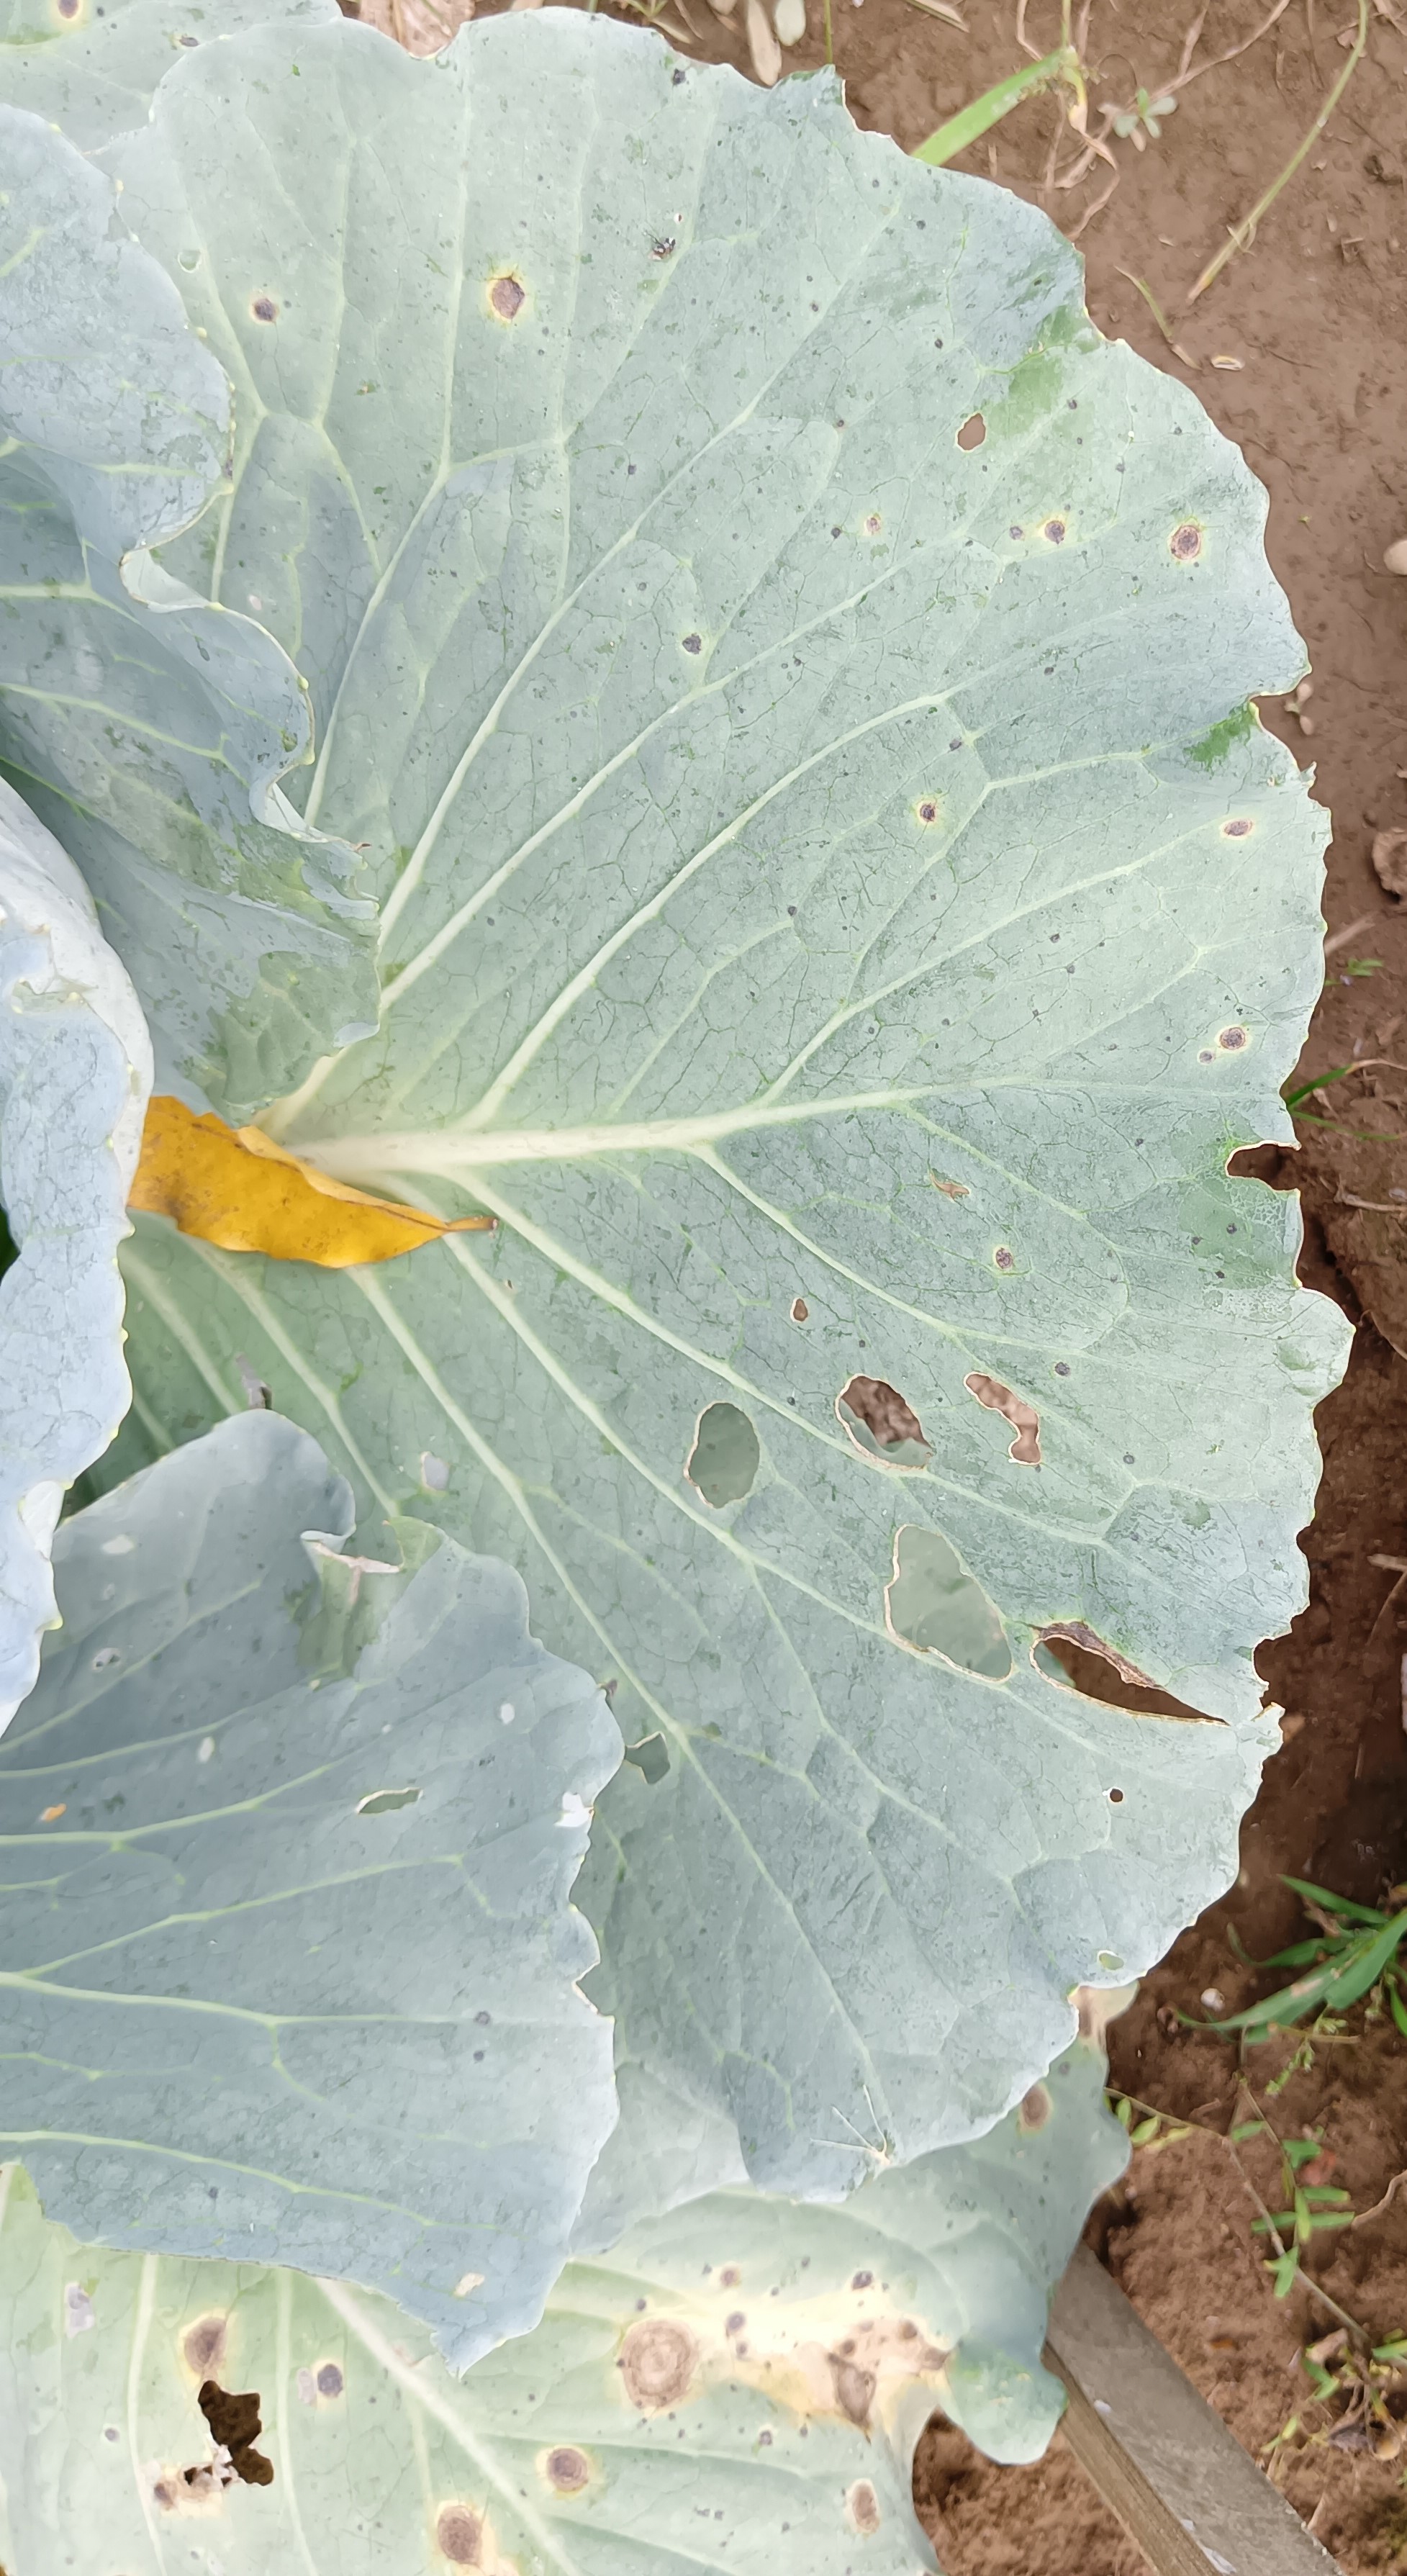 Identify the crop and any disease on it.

cabbage, alternaria
